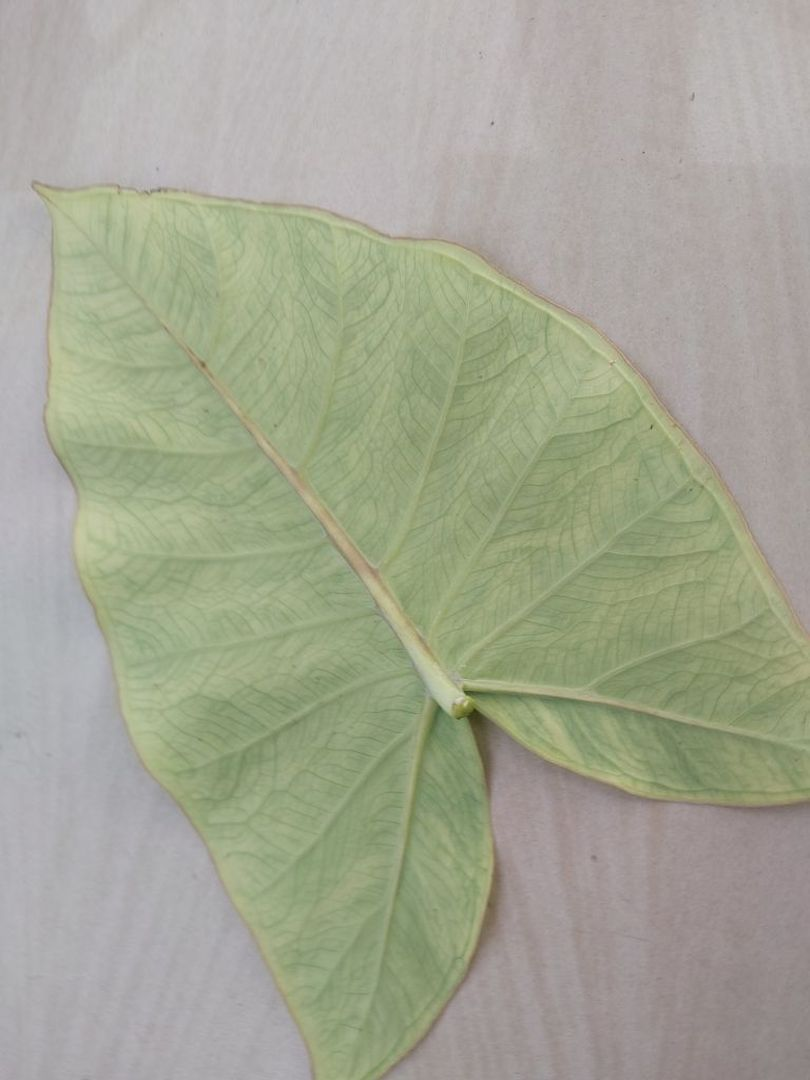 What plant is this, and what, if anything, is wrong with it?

taro, mosaic
